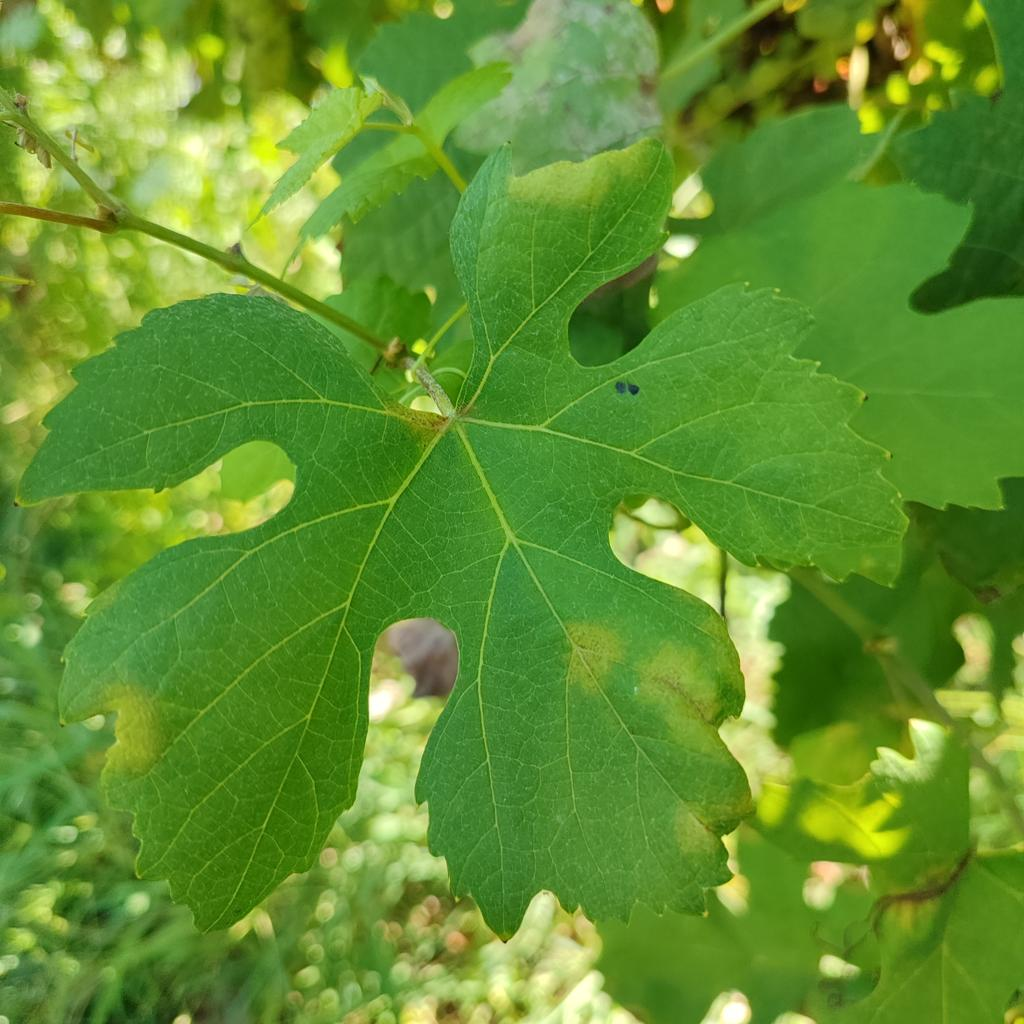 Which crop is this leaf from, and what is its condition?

grapevine, downy mildew
